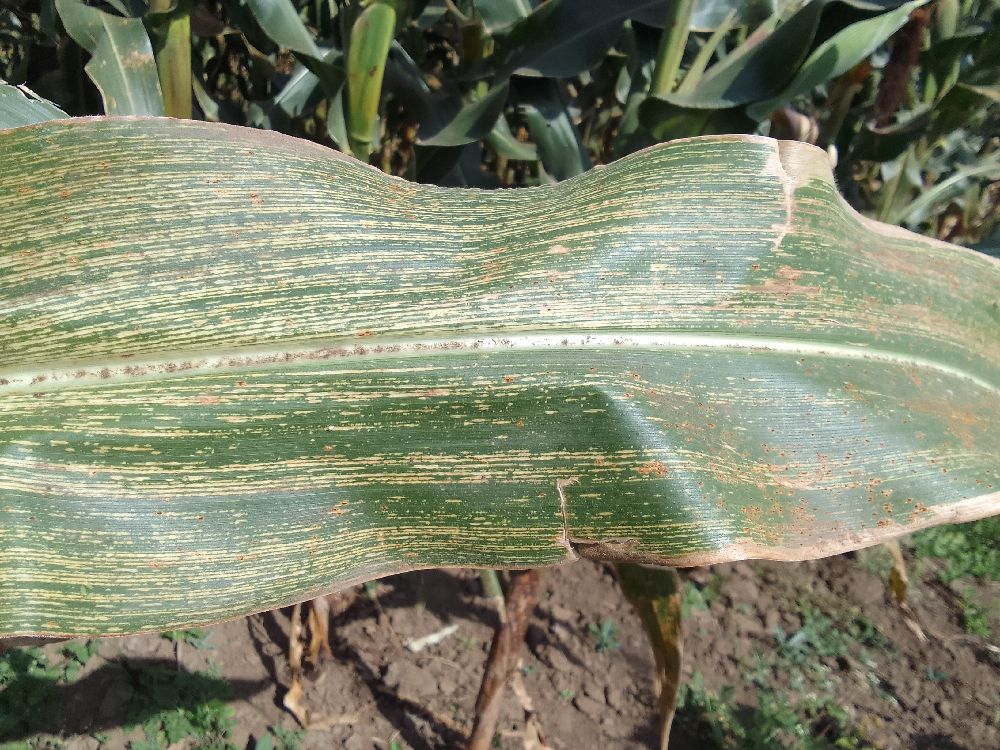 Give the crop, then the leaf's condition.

maize, maize streak virus
